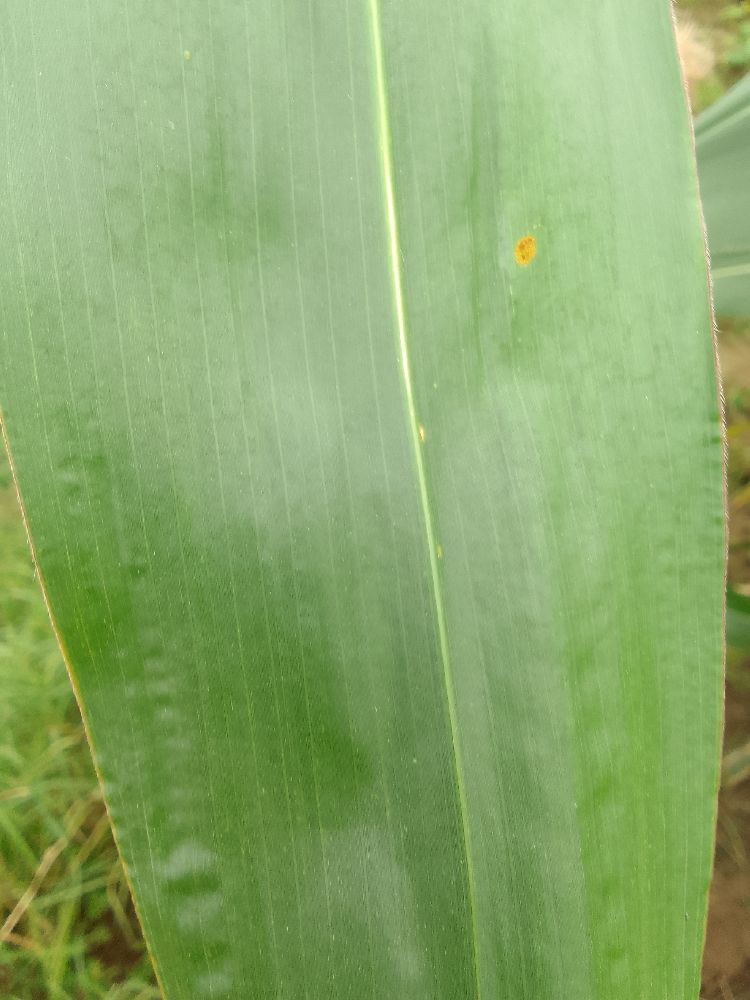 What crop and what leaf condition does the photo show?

maize, healthy
